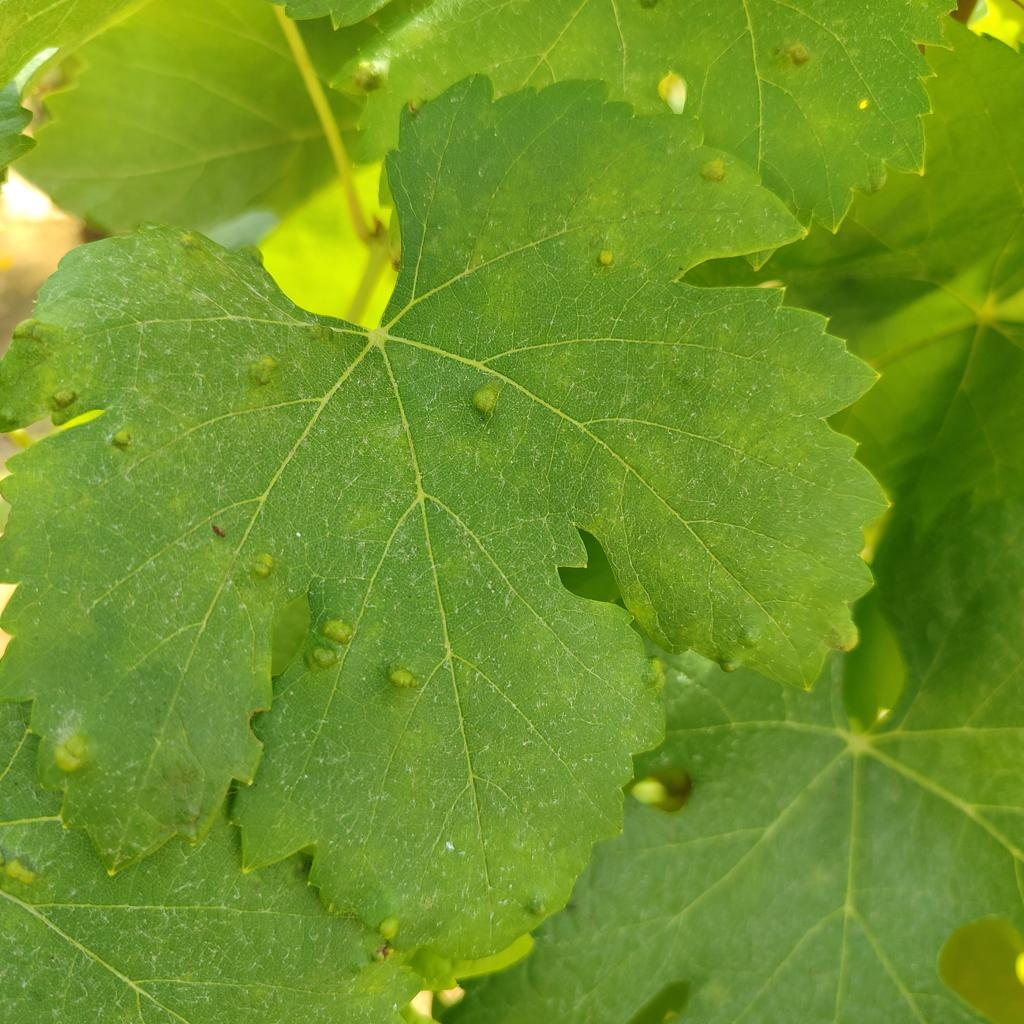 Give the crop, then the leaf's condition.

grapevine, erineum mite
